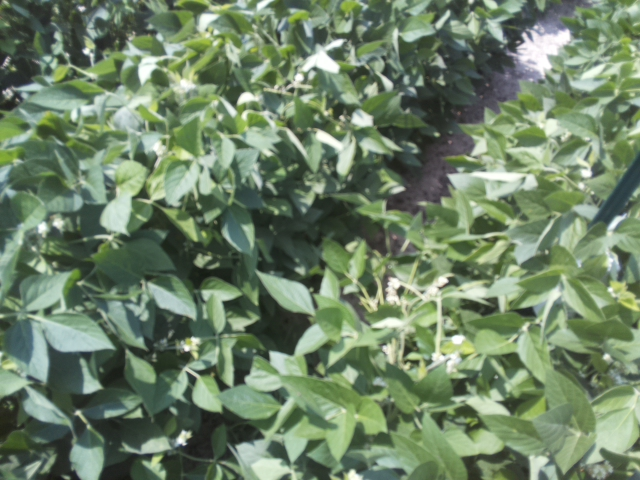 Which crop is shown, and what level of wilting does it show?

soybean, leaflets folding inward at secondary pulvinus with no turgor loss in leaflets or petioles
